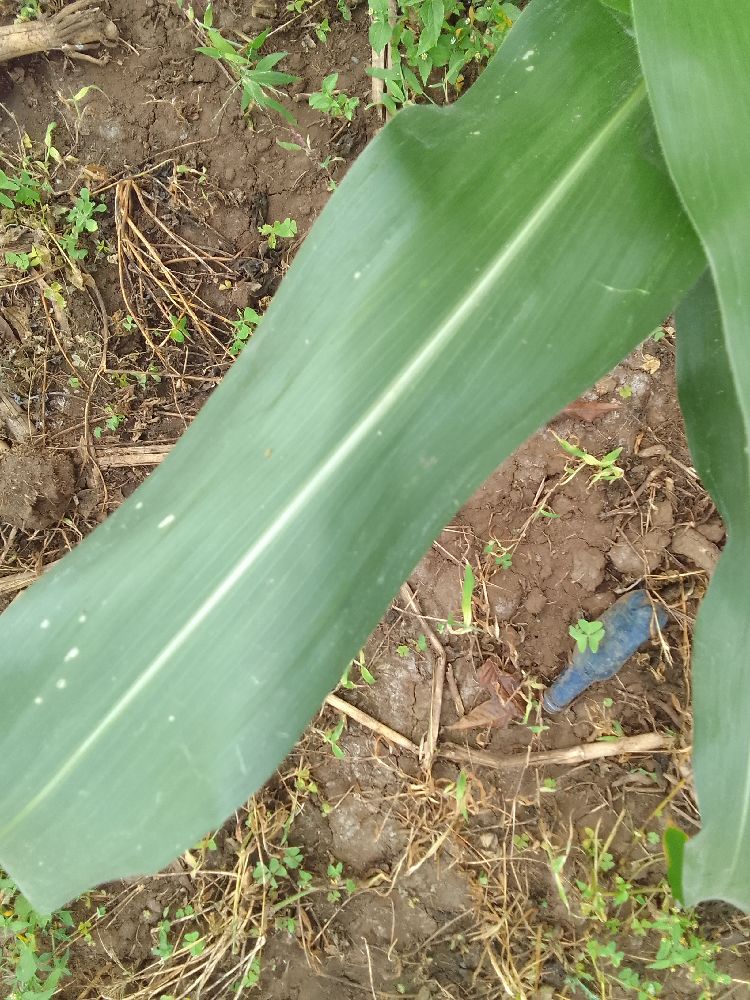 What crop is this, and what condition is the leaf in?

maize, healthy
